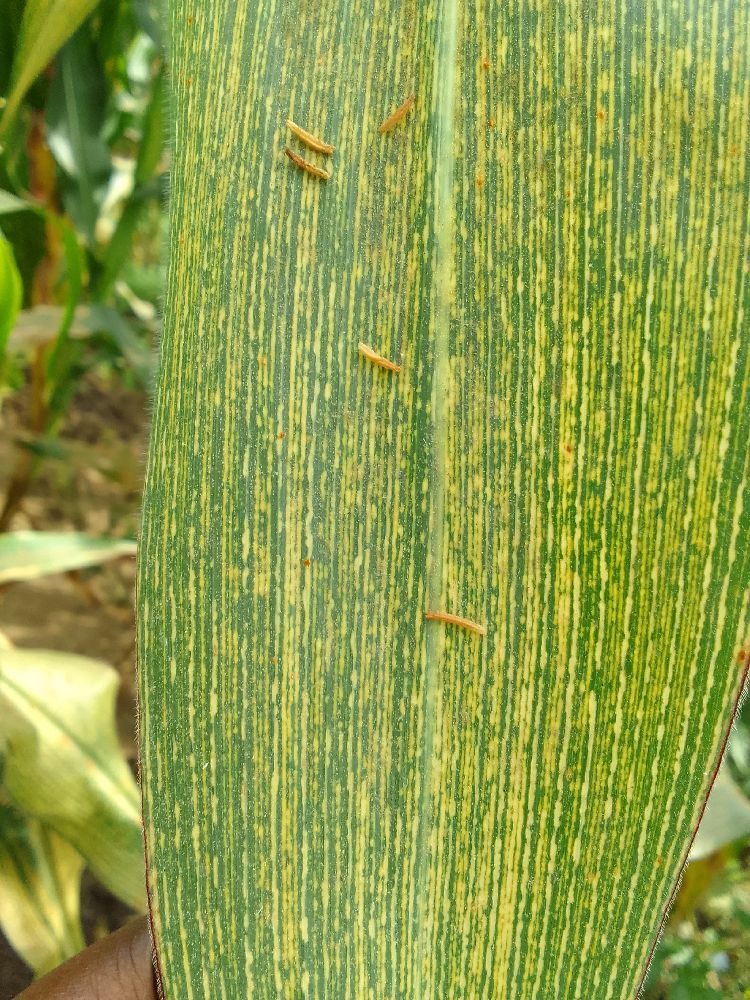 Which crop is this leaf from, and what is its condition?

maize, maize streak virus
